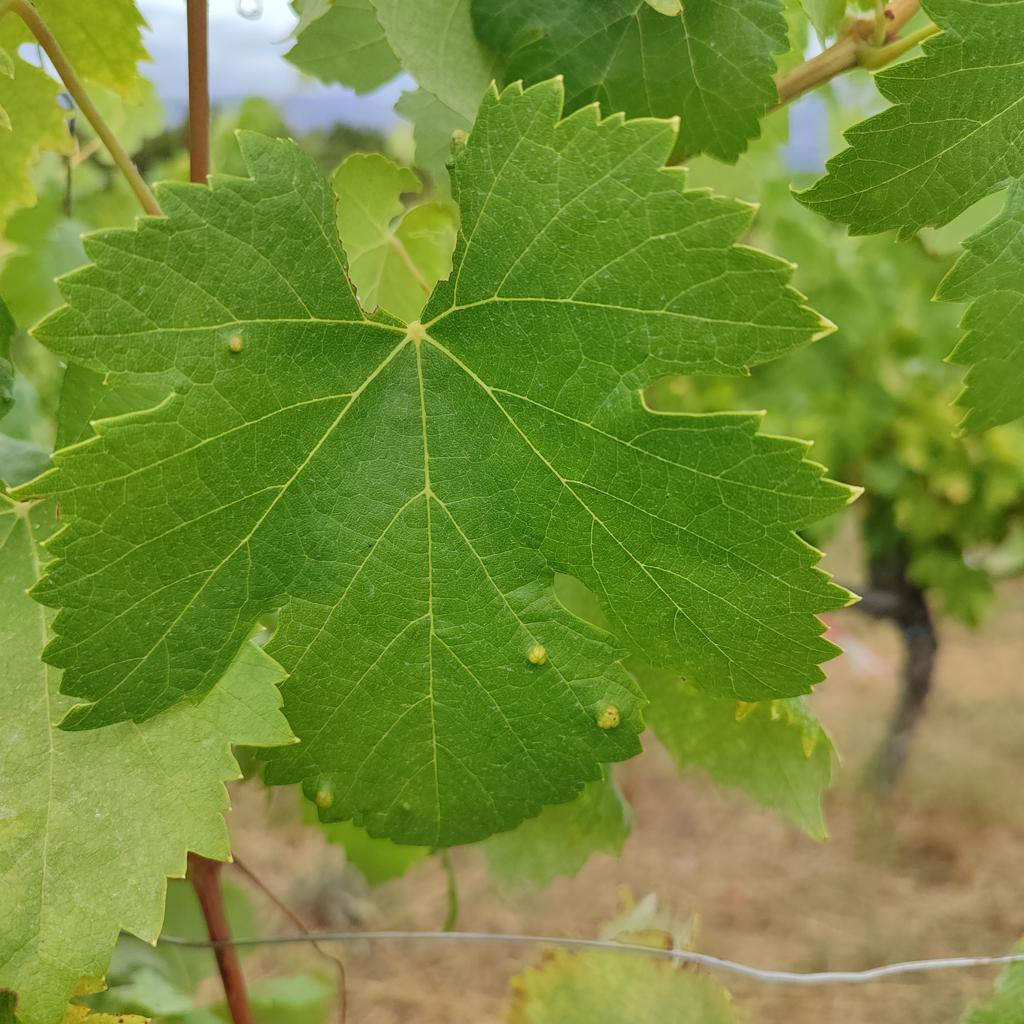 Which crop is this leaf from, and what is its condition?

grapevine, erineum mite
